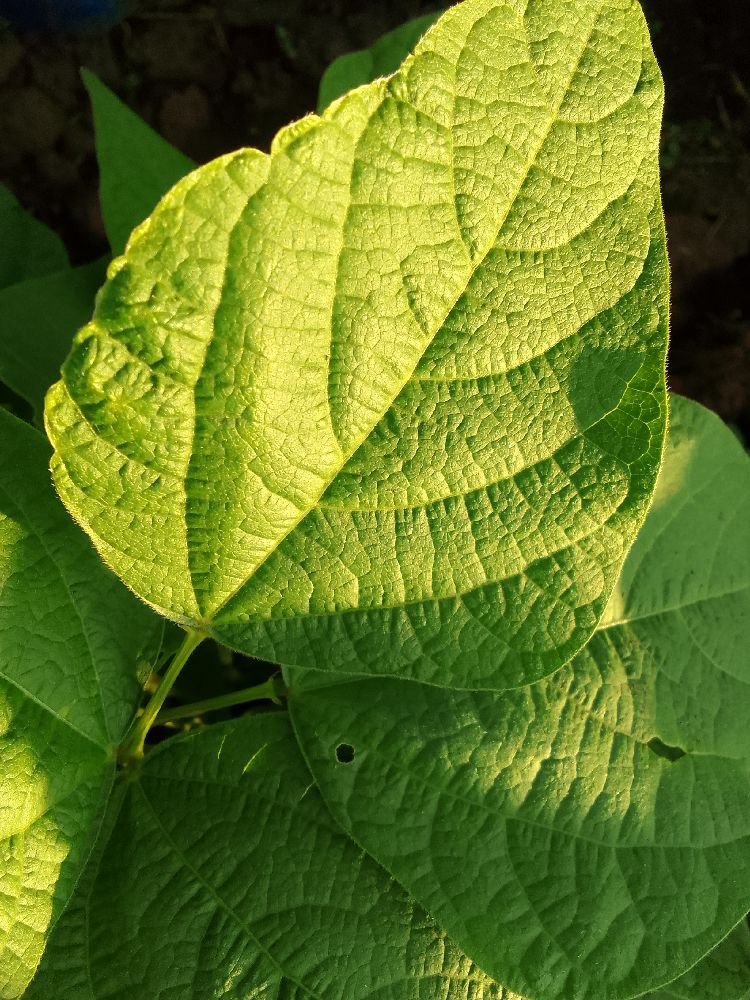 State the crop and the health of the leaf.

common bean, healthy
